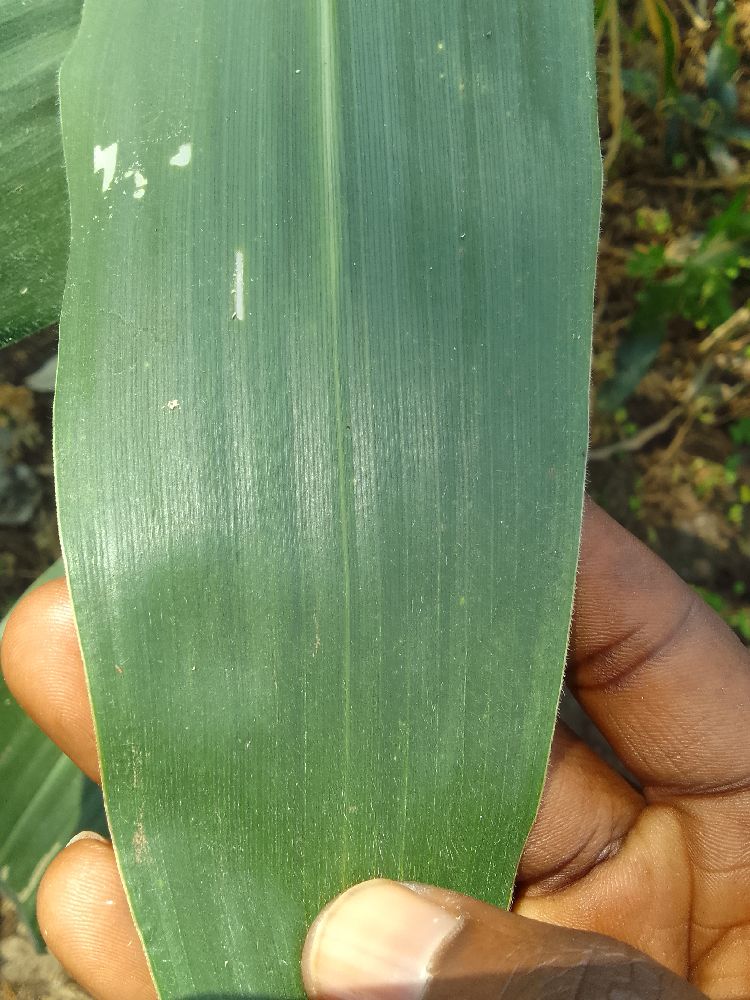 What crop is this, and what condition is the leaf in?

maize, healthy
